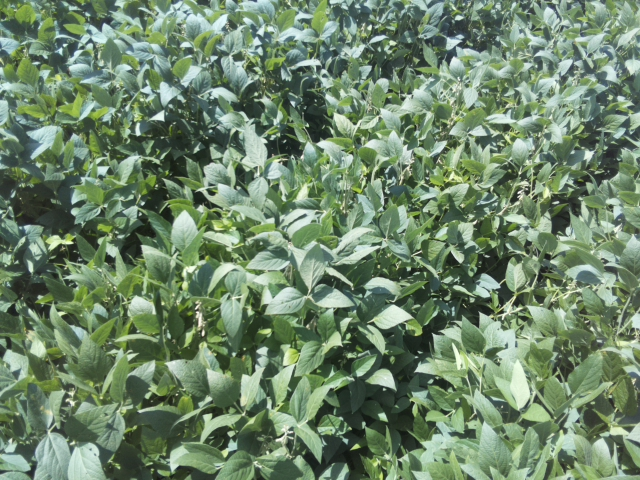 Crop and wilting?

soybean, slight leaflet or petiole turgor loss in upper canopy
